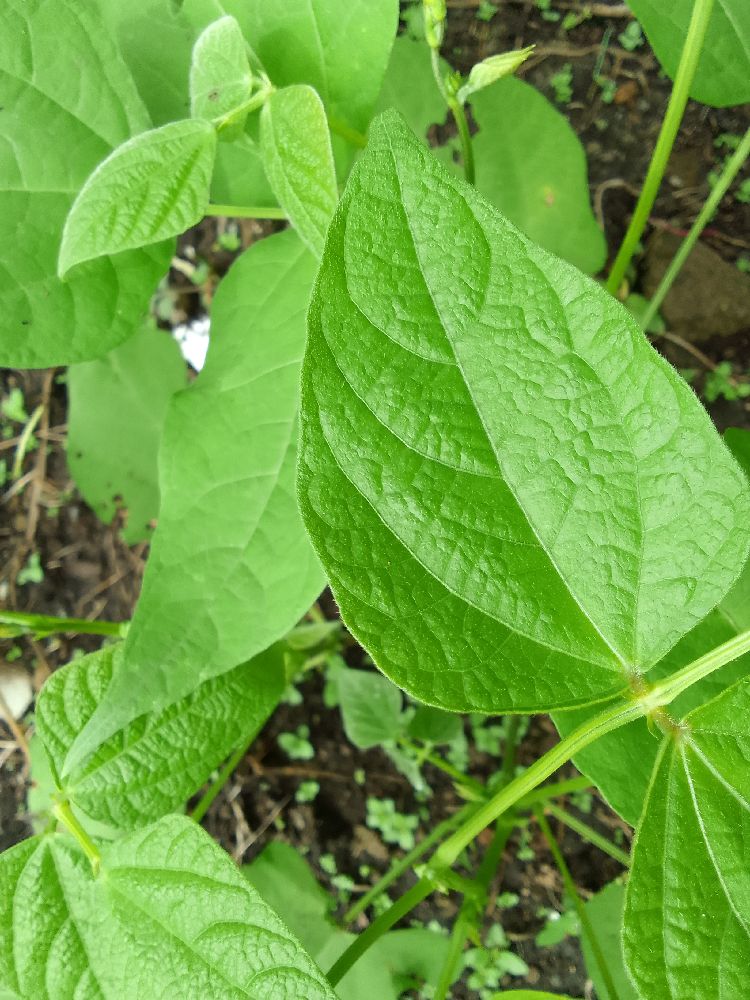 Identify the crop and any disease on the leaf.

common bean, healthy
